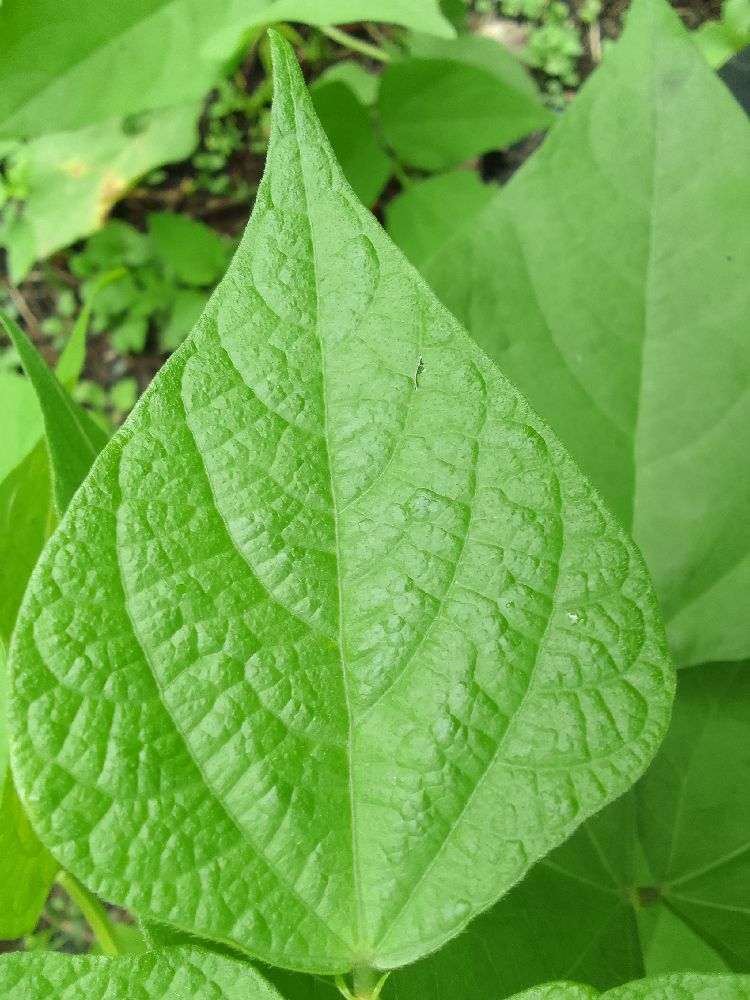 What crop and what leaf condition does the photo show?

common bean, healthy
